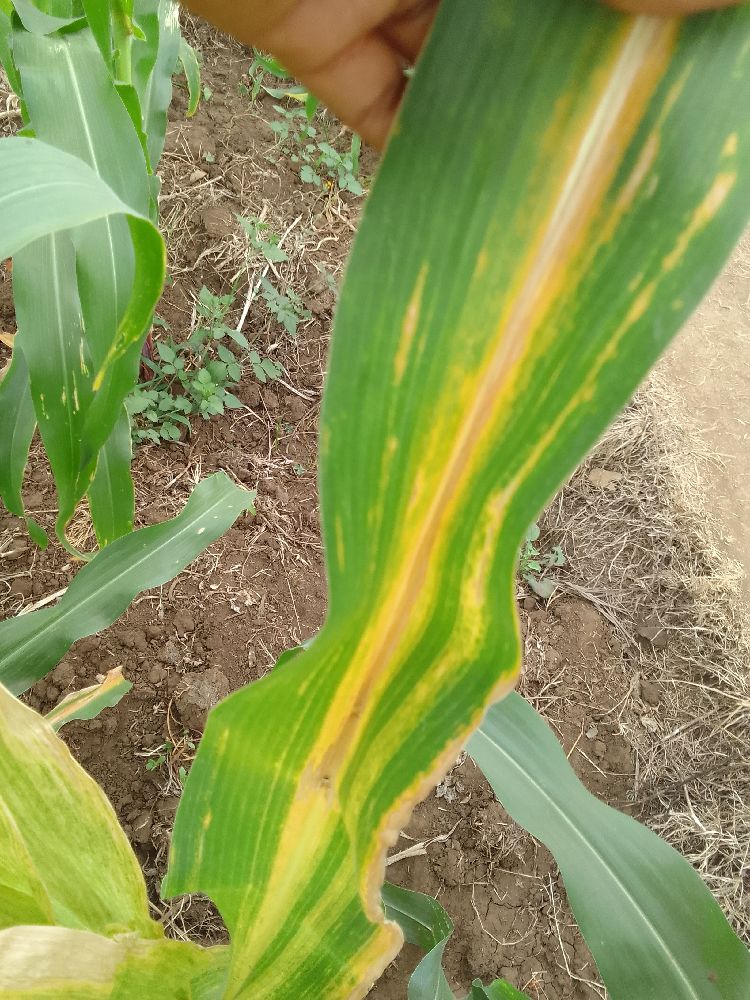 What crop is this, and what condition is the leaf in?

maize, maize lethal necrosis
